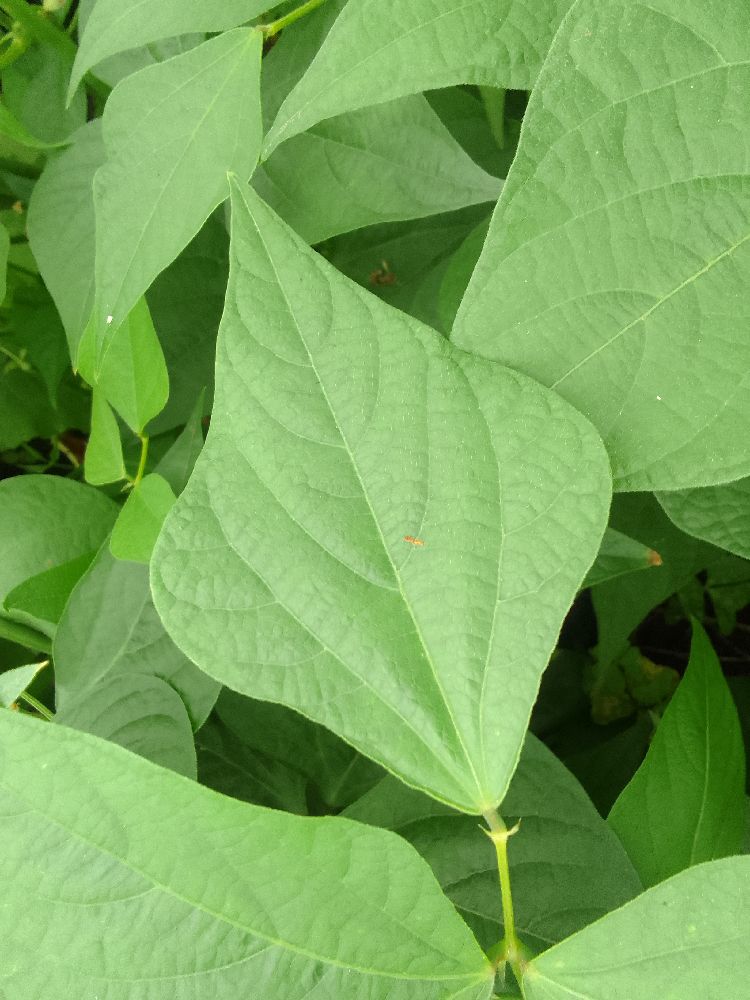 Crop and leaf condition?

common bean, healthy
